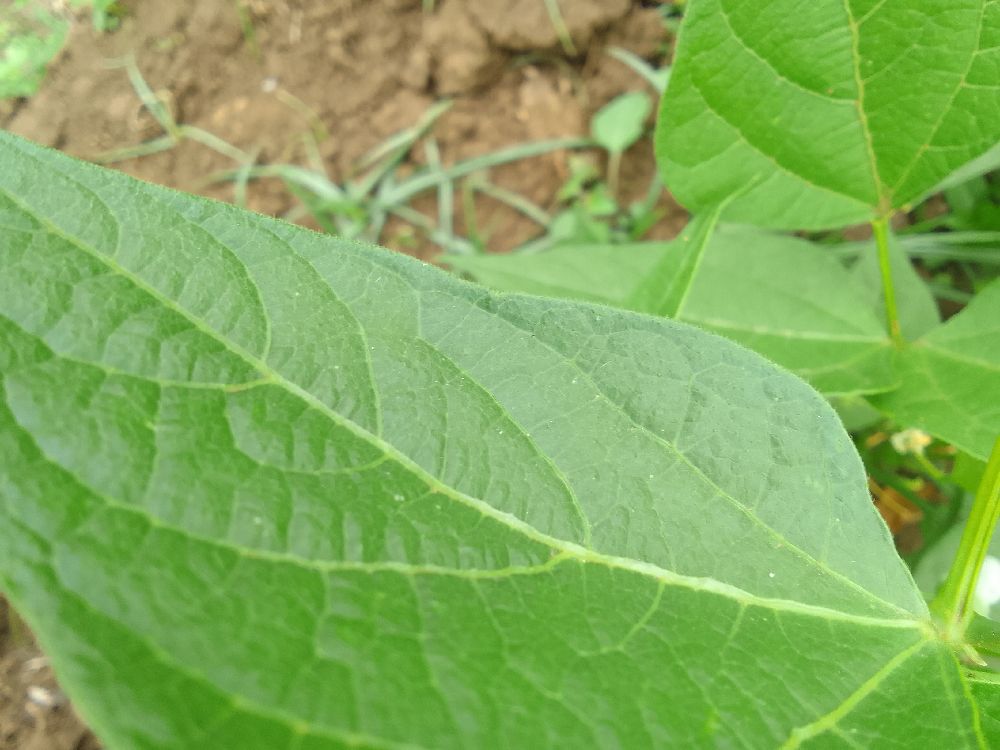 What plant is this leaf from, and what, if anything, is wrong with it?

common bean, healthy
